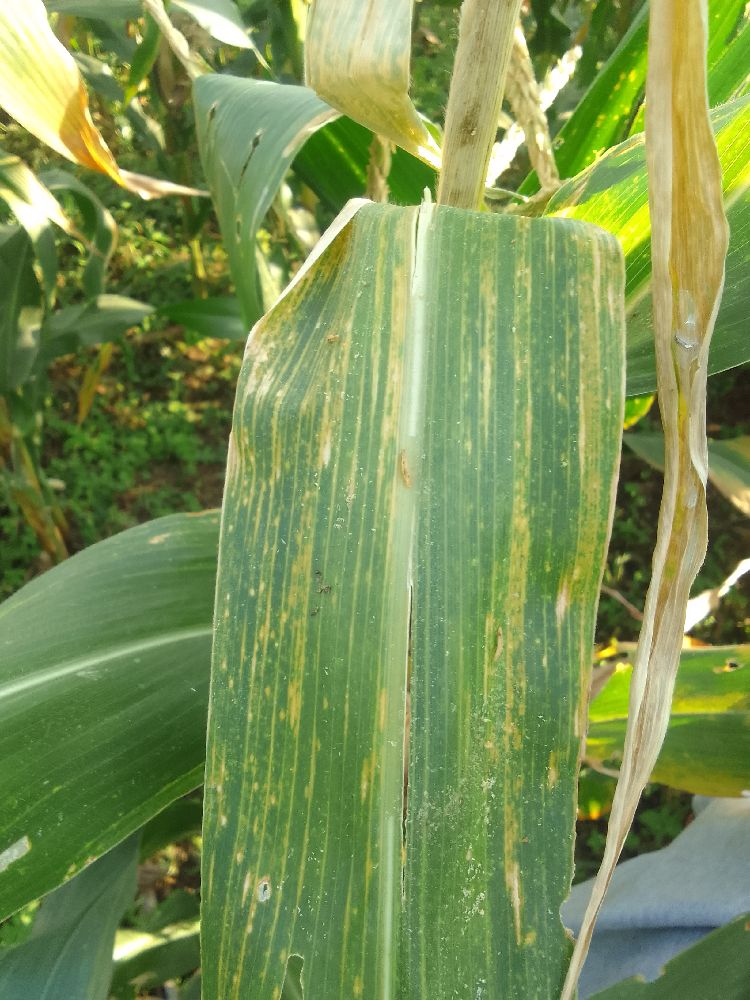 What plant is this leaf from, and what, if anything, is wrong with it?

maize, maize lethal necrosis
